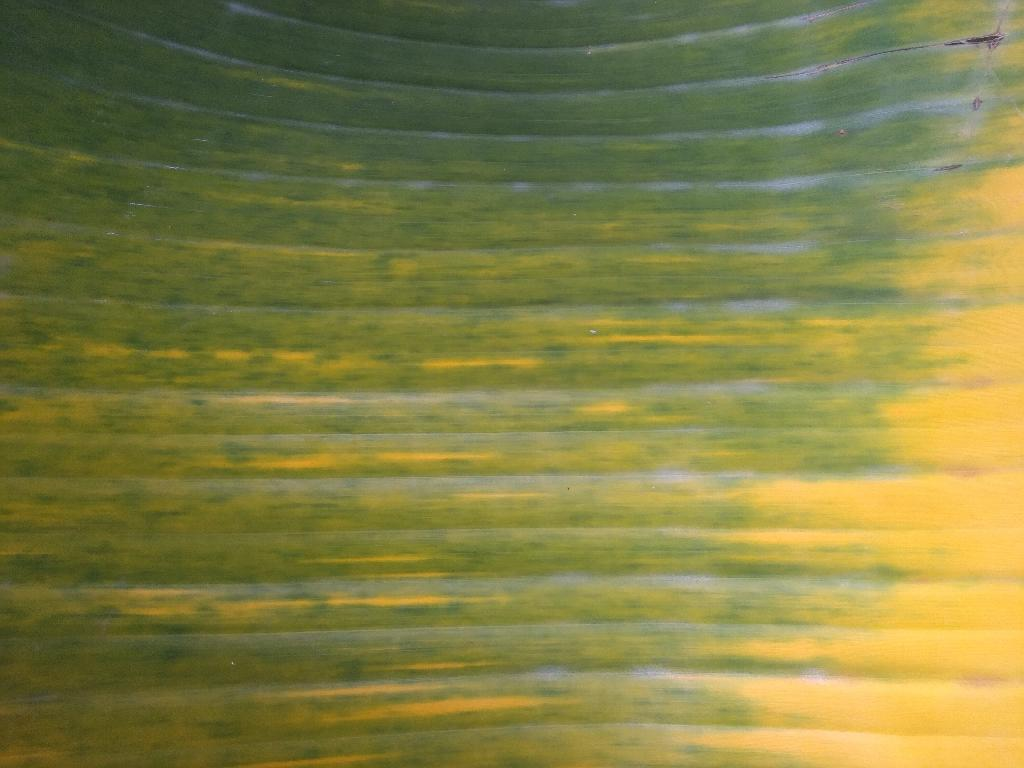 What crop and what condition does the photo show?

banana, fusarium wilt race 1
